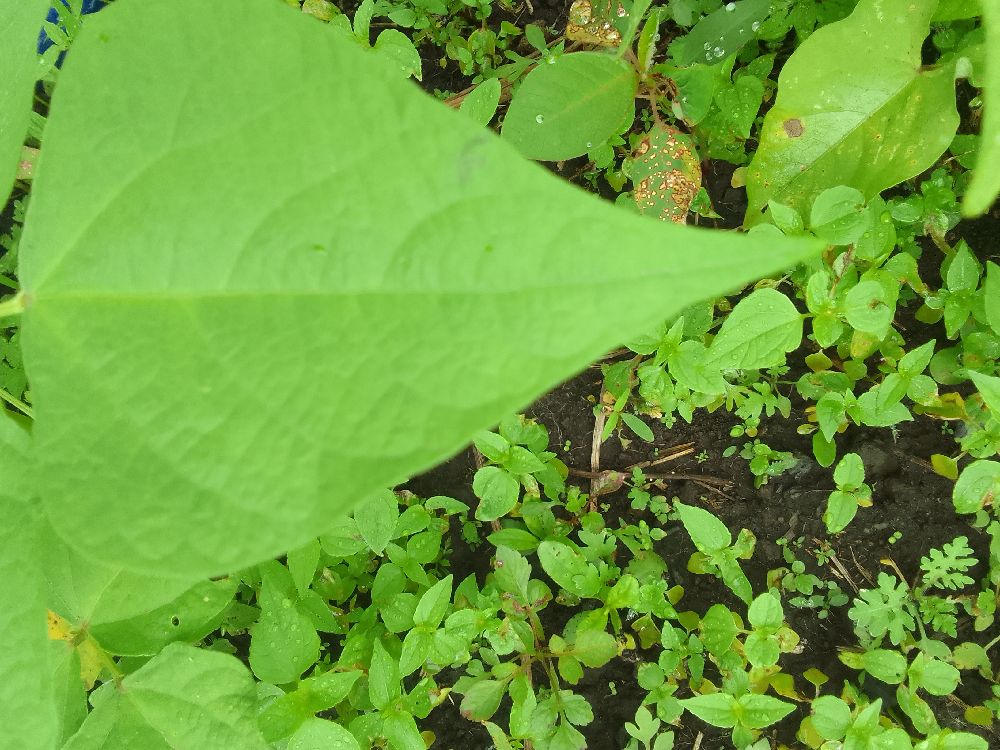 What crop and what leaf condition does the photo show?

common bean, healthy
